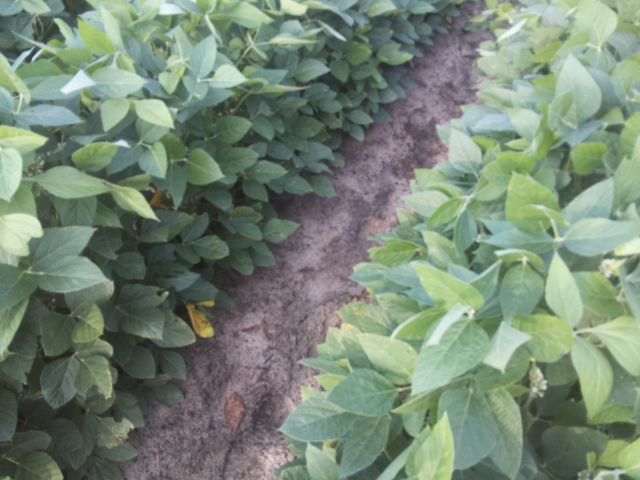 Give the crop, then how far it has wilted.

soybean, leaves with no wilting
